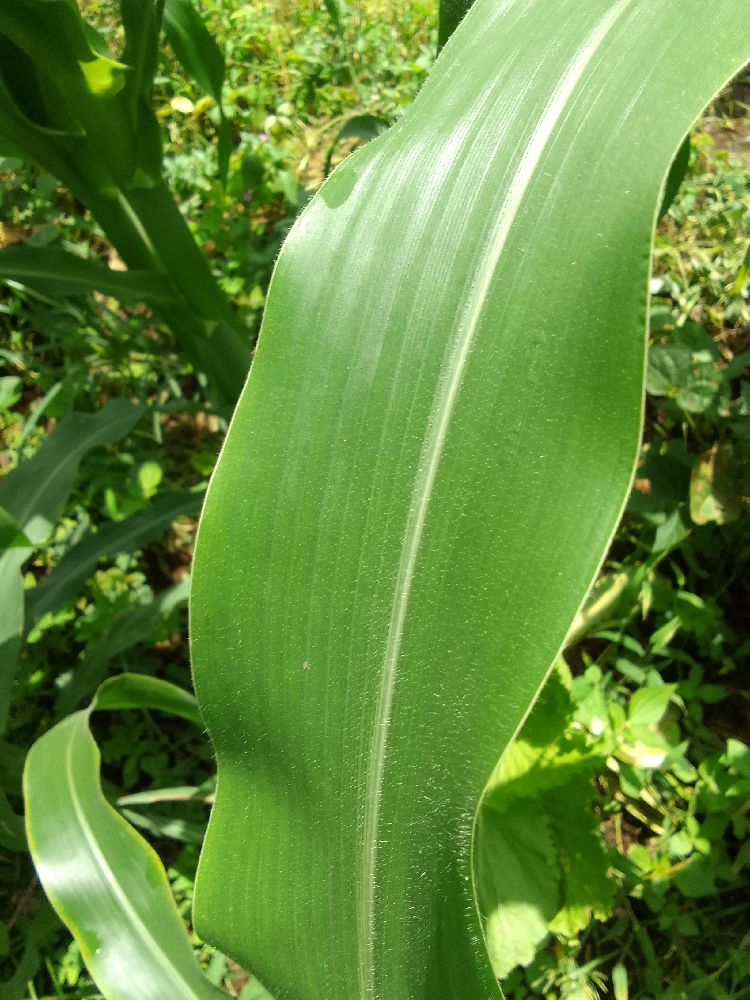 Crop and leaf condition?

maize, healthy
